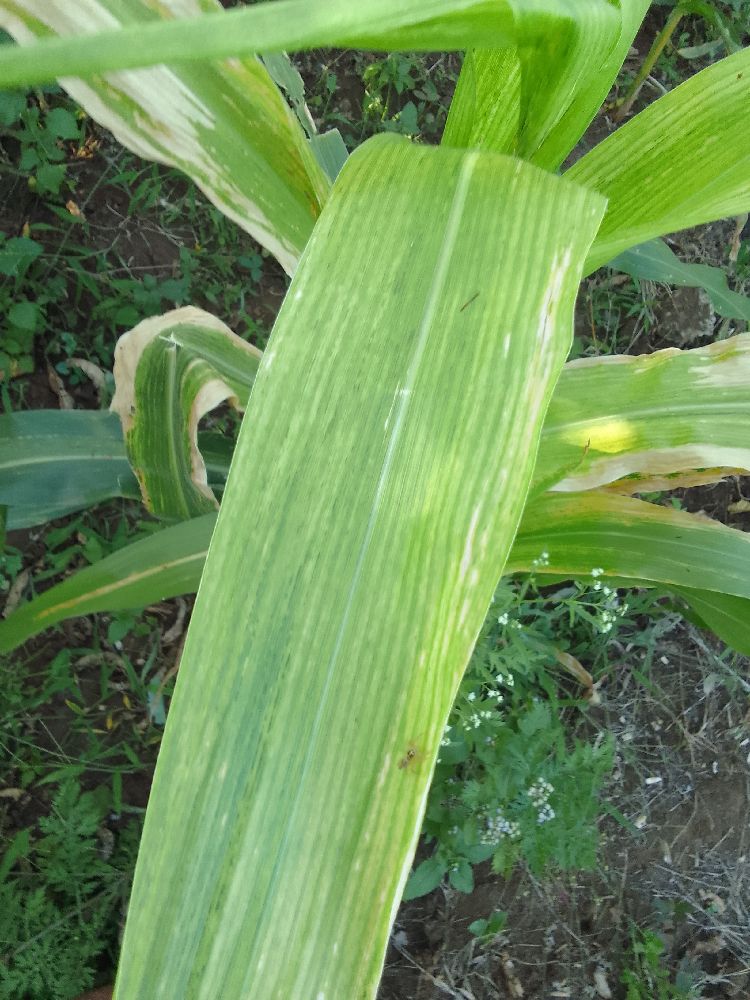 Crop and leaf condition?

maize, maize lethal necrosis
